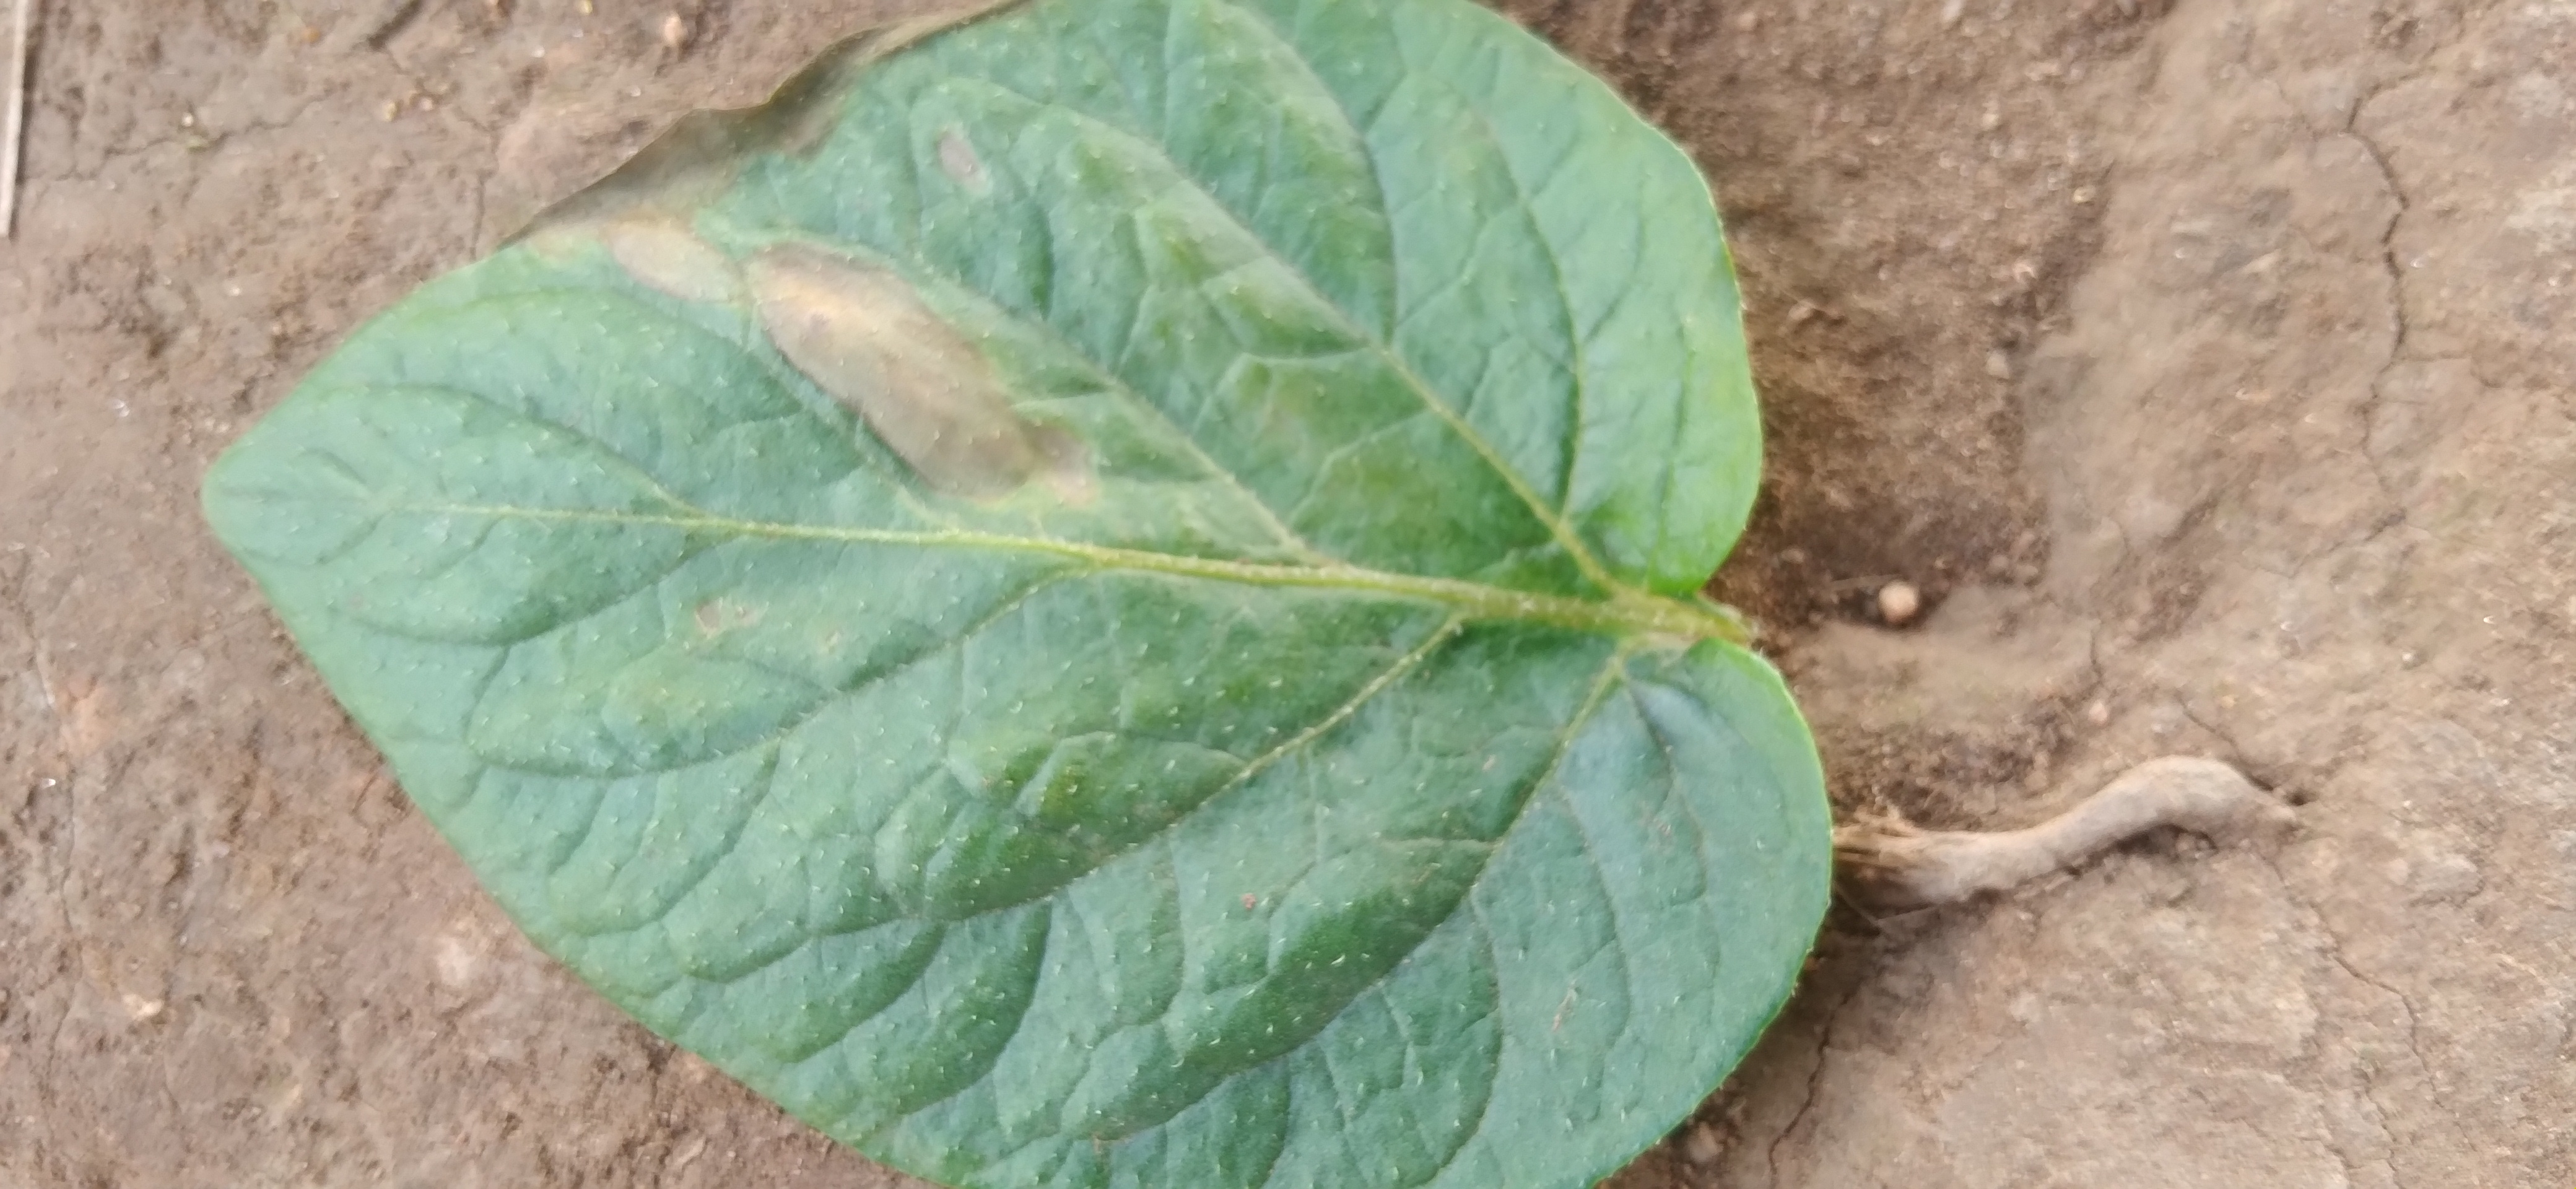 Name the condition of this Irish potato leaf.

early blight
